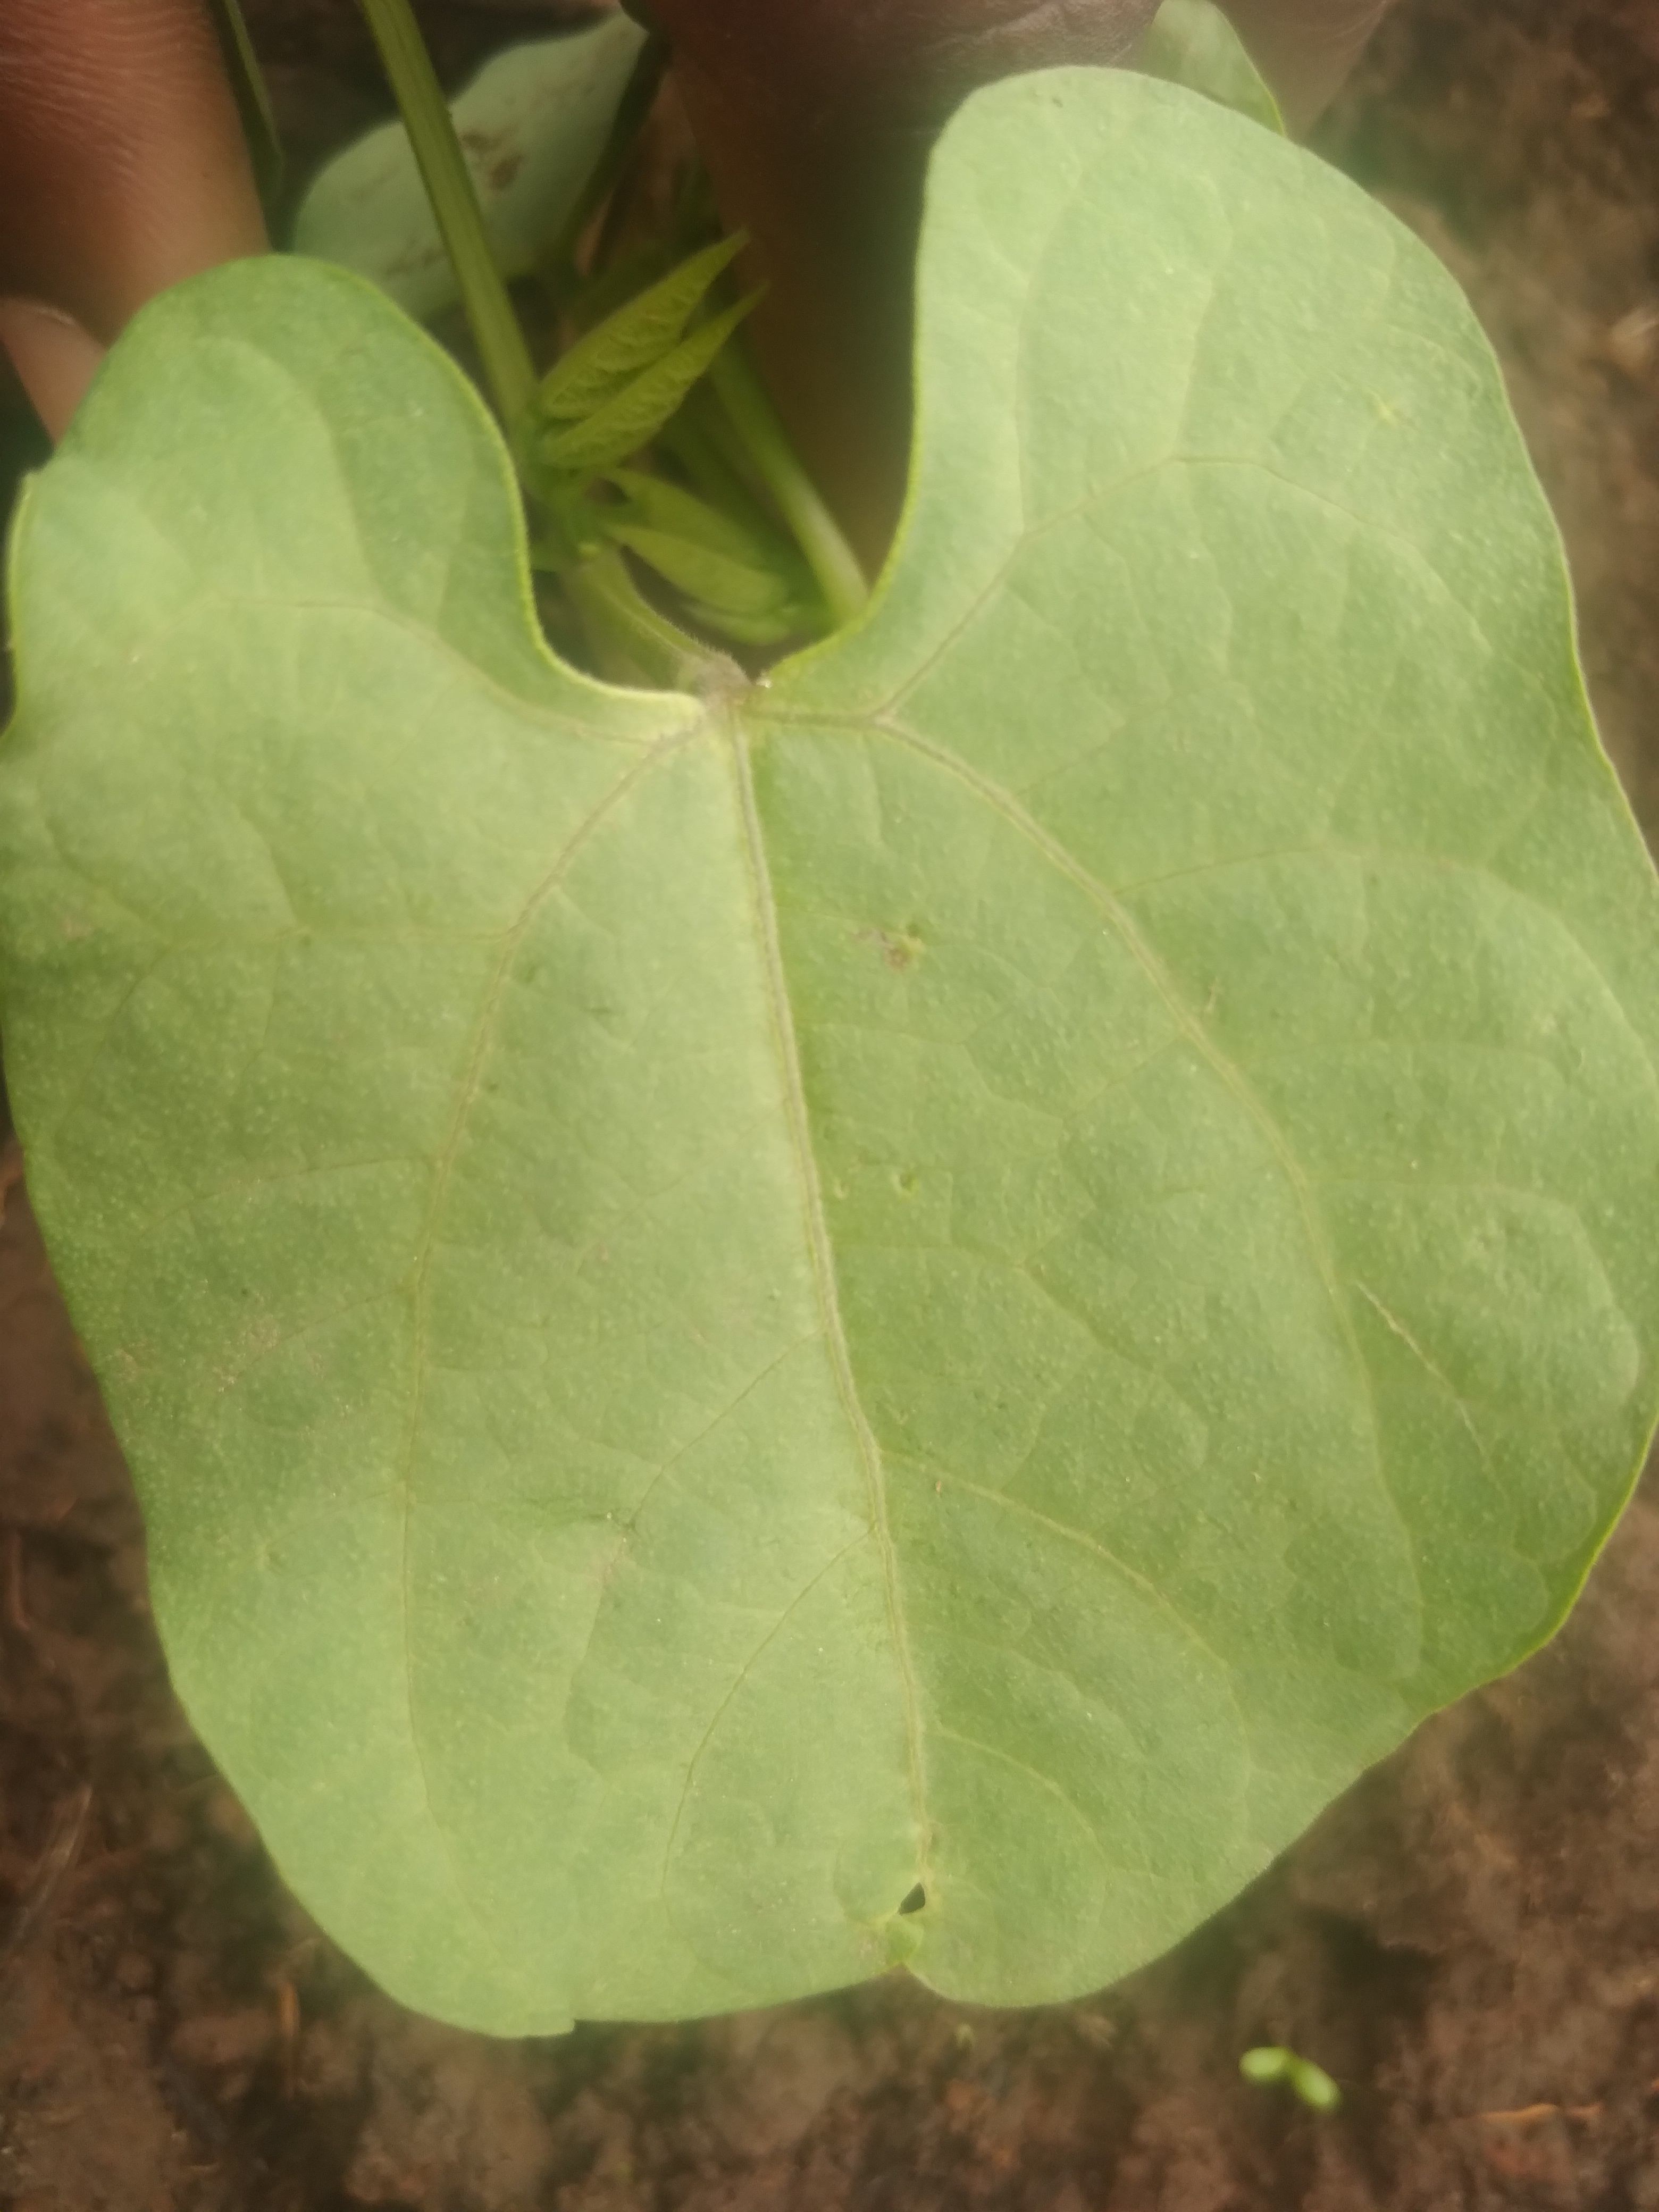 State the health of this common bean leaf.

healthy
